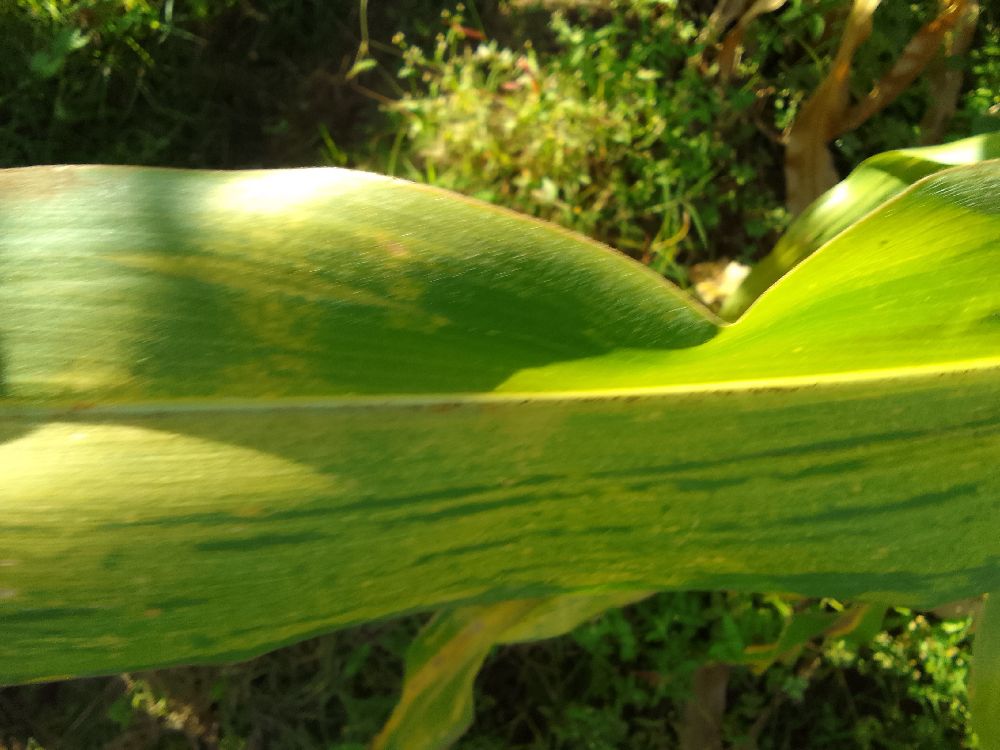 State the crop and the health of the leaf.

maize, maize lethal necrosis
